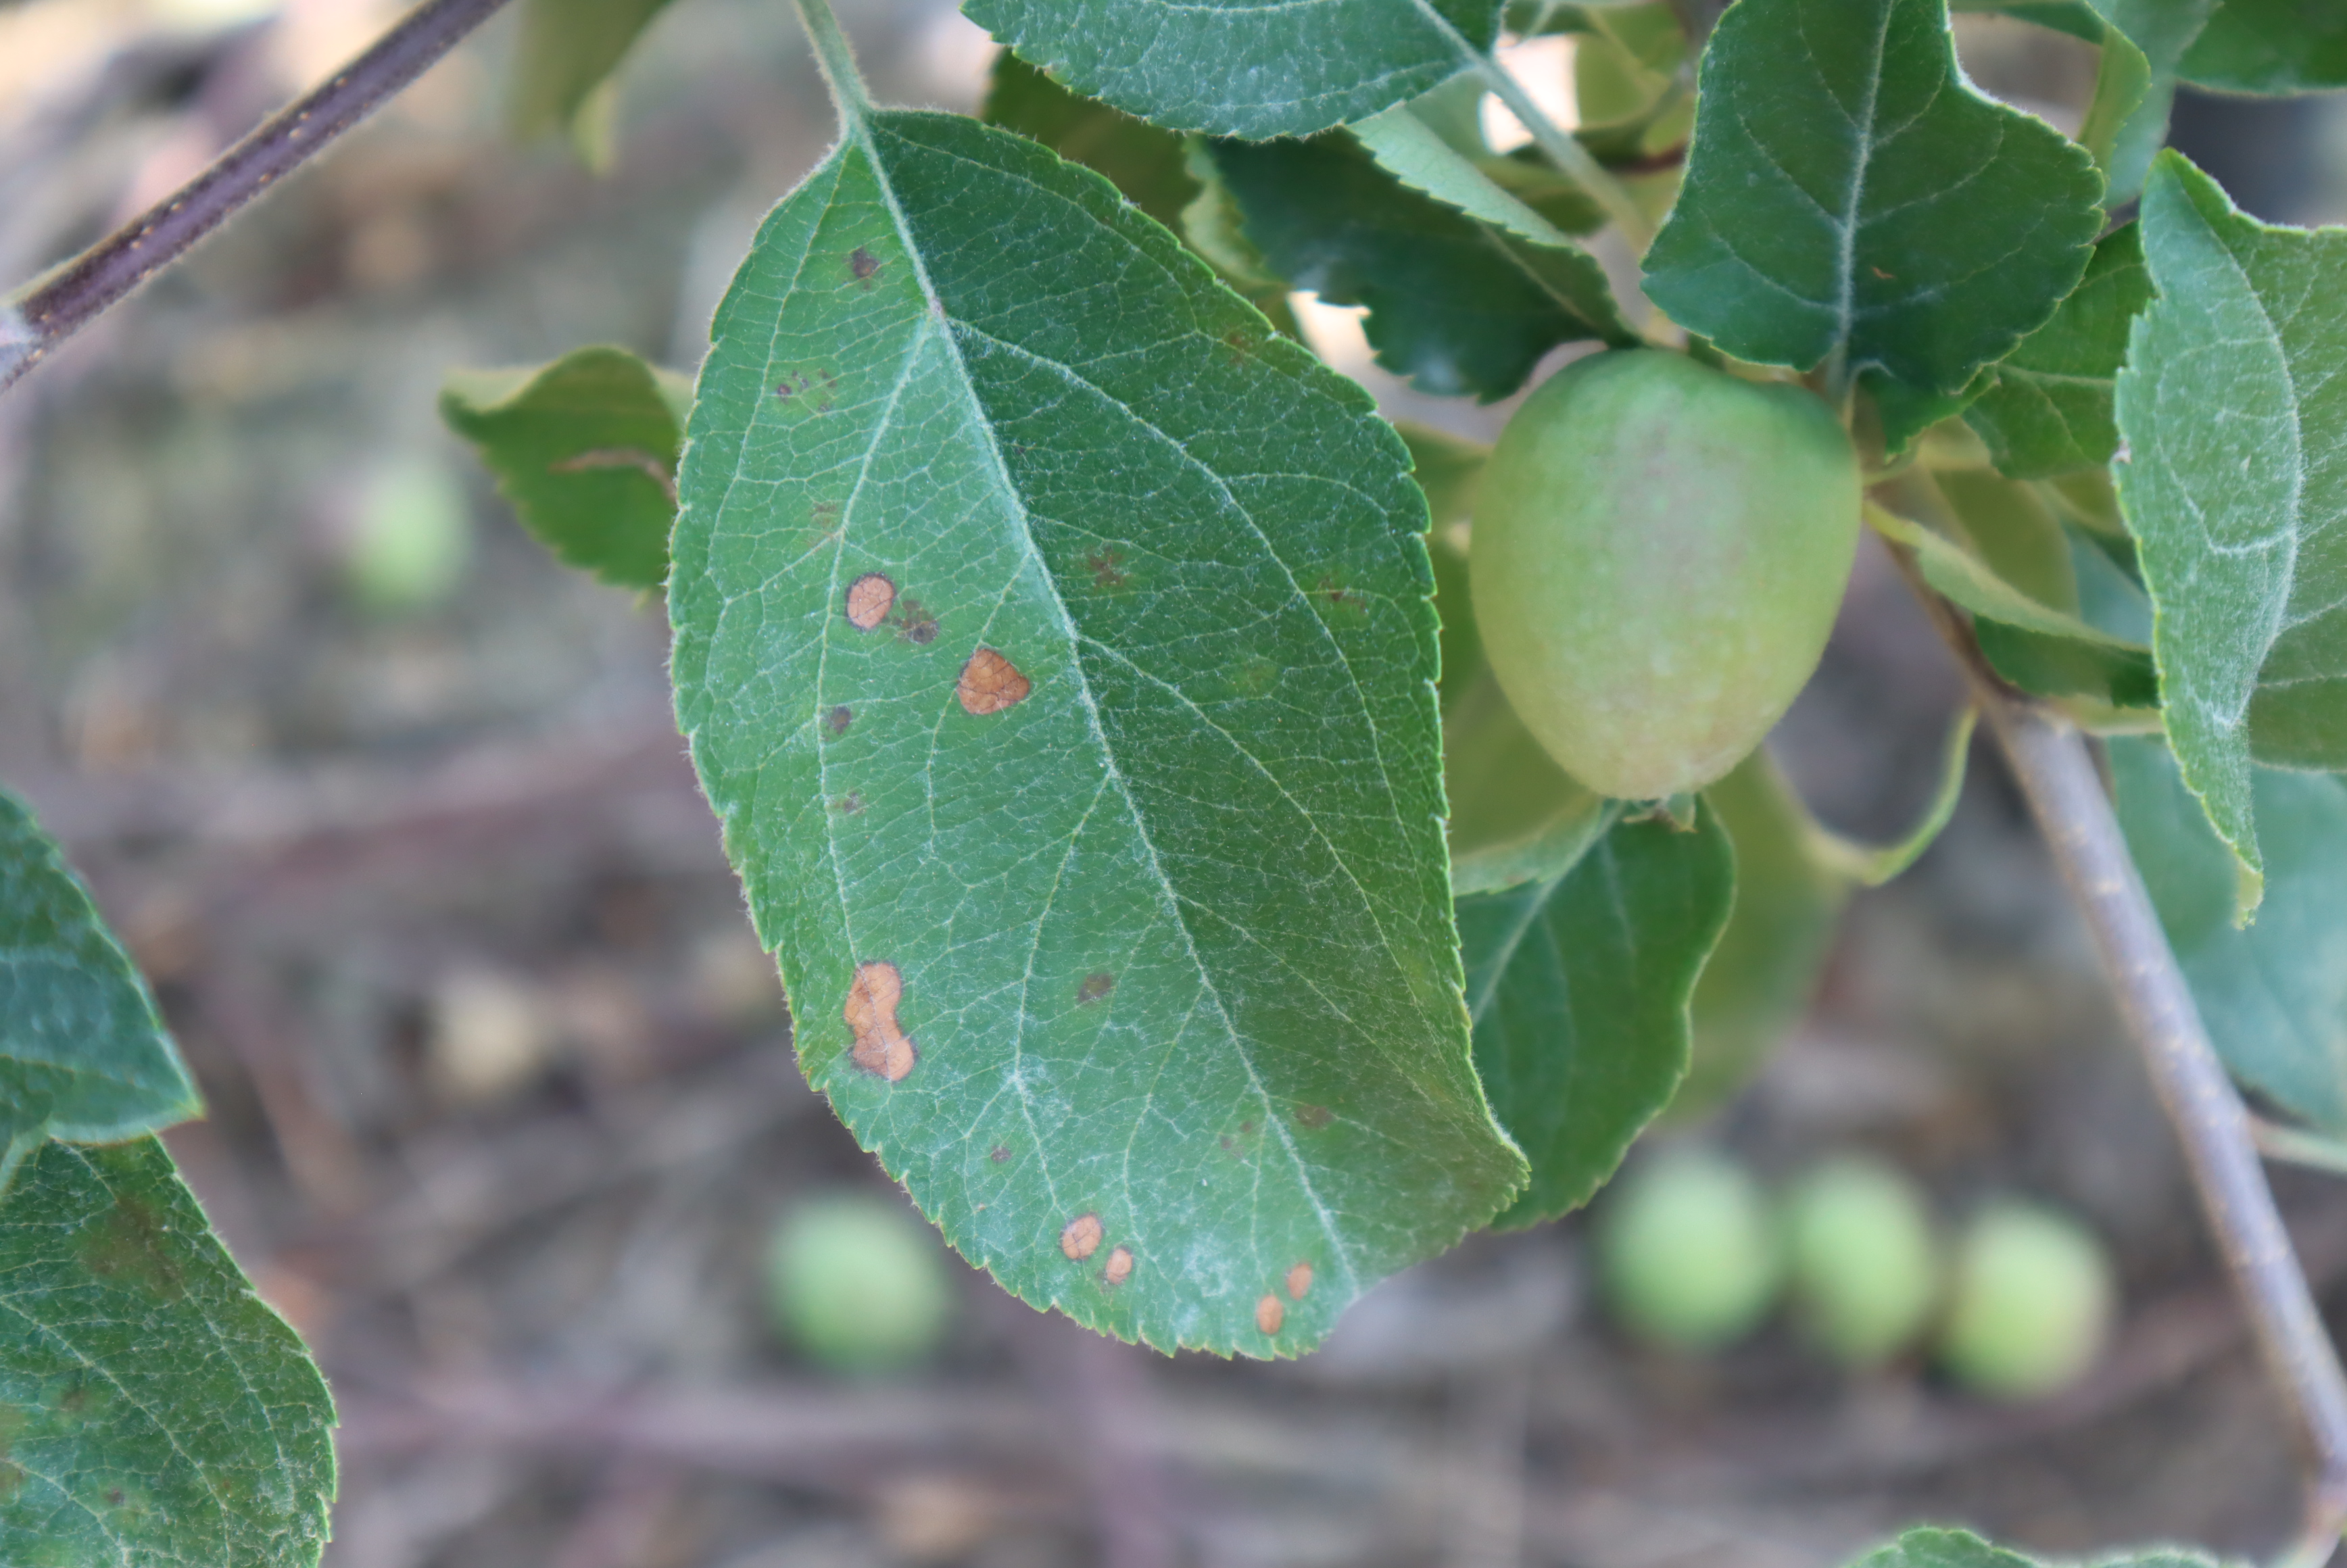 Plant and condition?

apple, alternaria, scab
